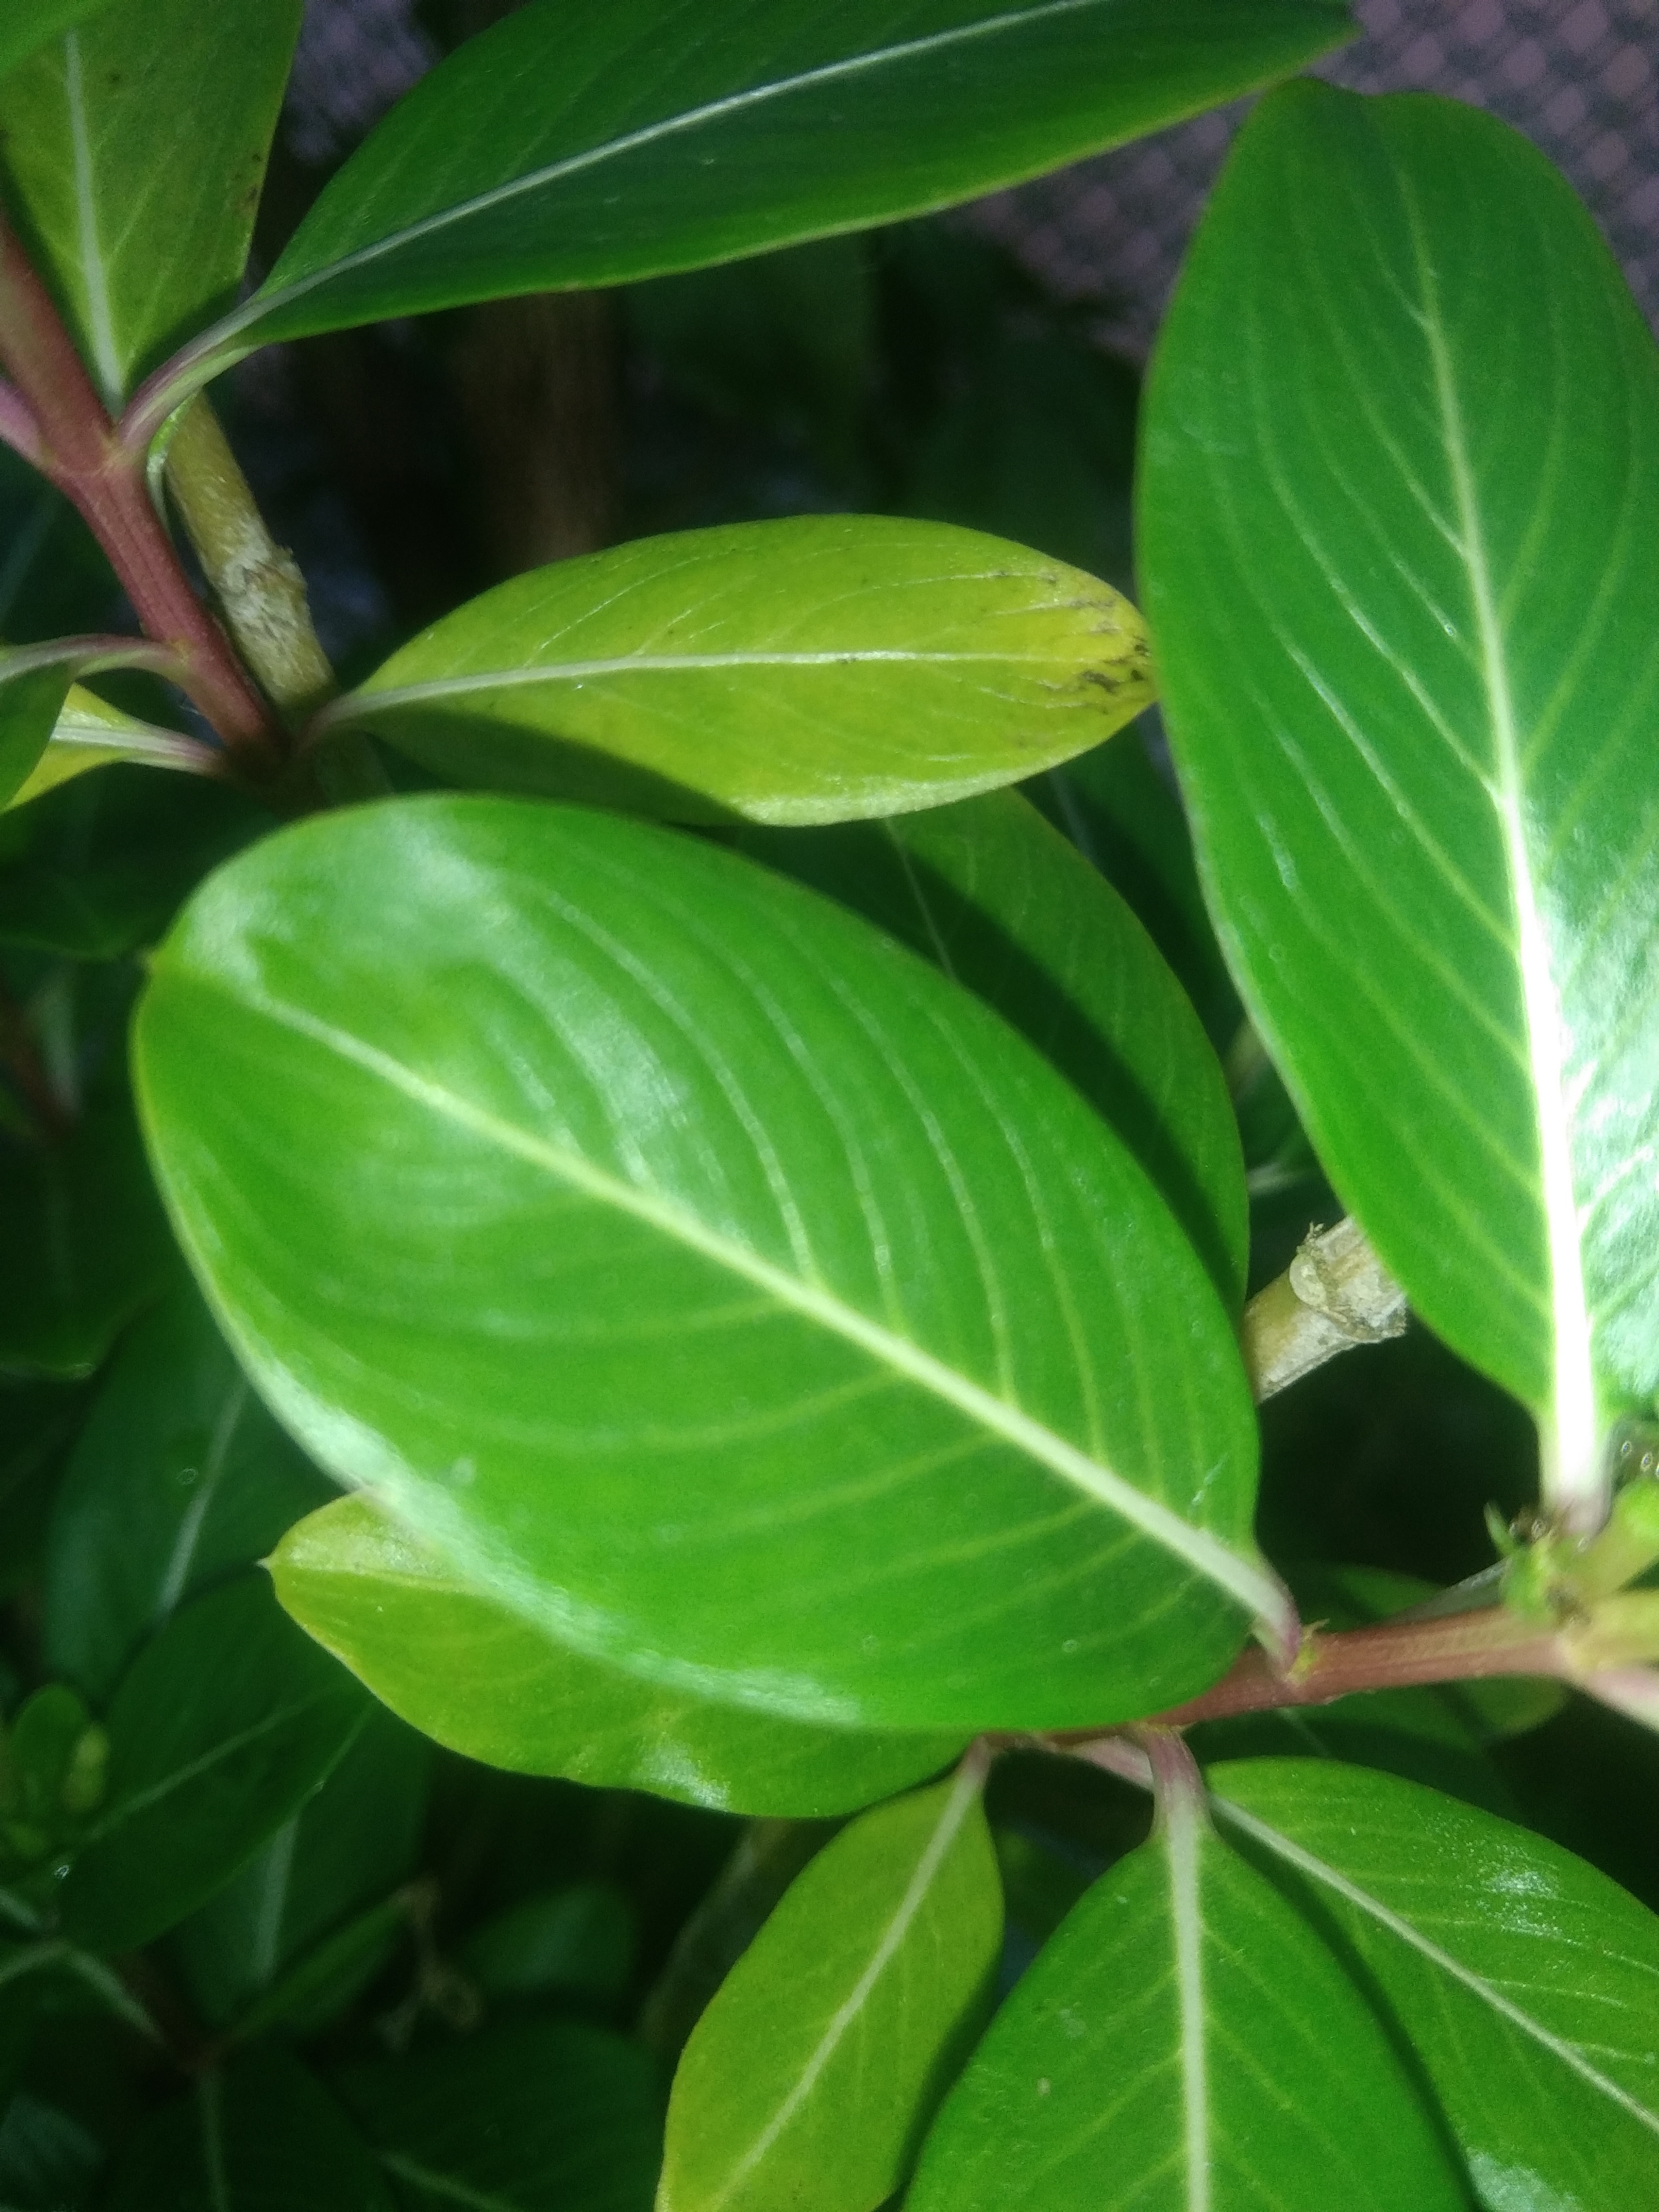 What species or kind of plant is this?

rose periwinkle
